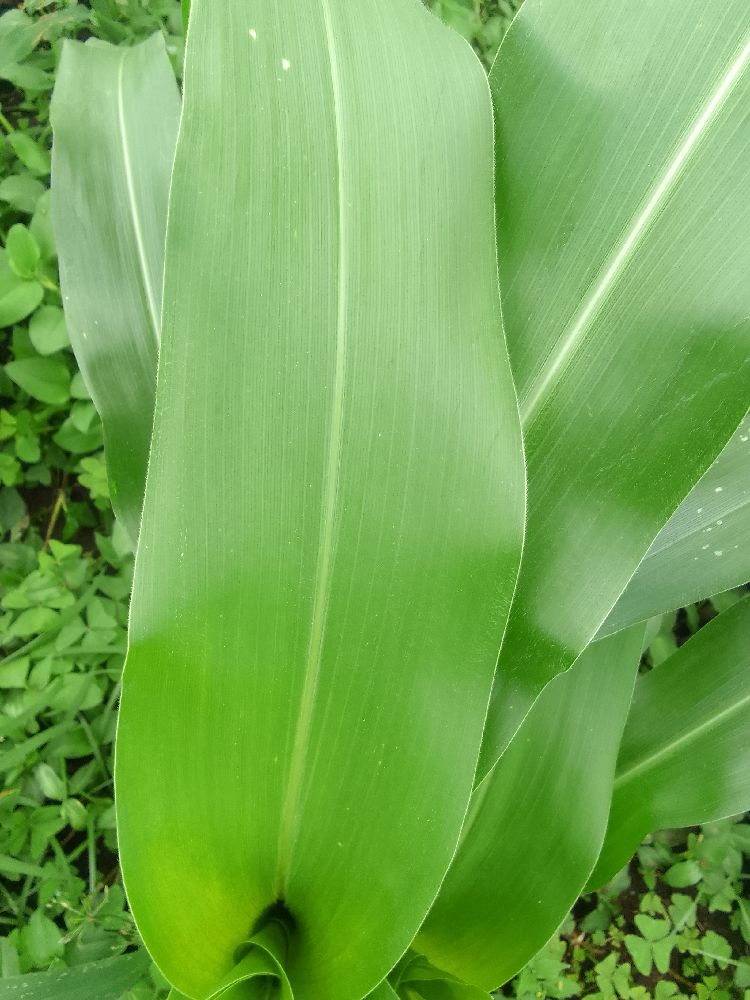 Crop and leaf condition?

maize, healthy
